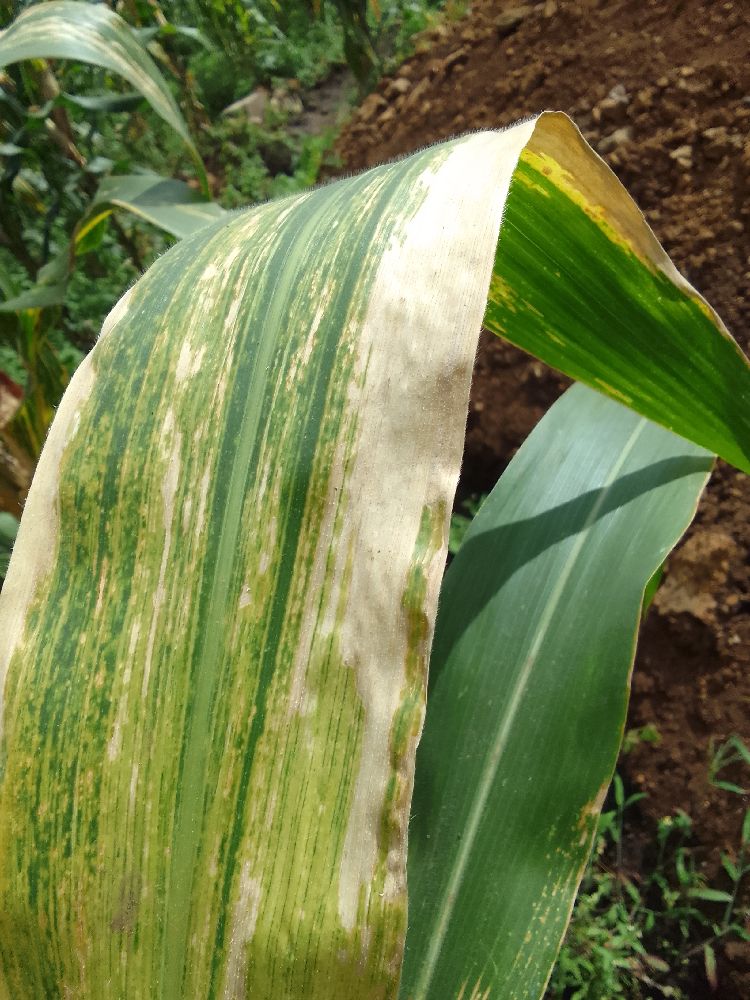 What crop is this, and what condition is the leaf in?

maize, maize lethal necrosis
